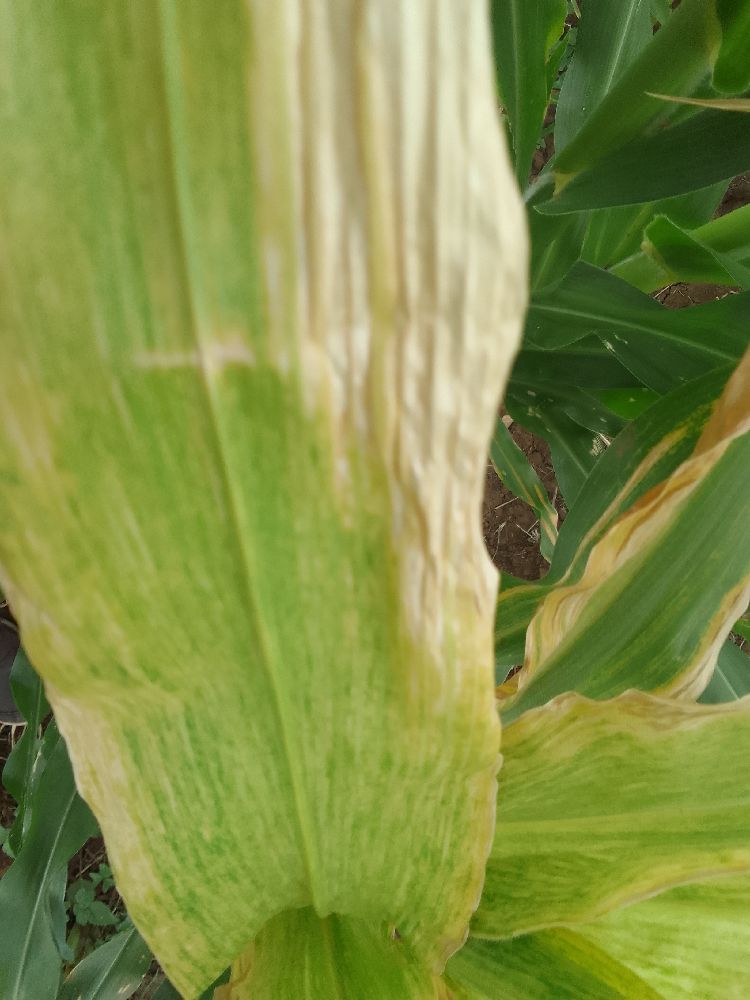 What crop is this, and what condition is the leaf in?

maize, maize lethal necrosis
